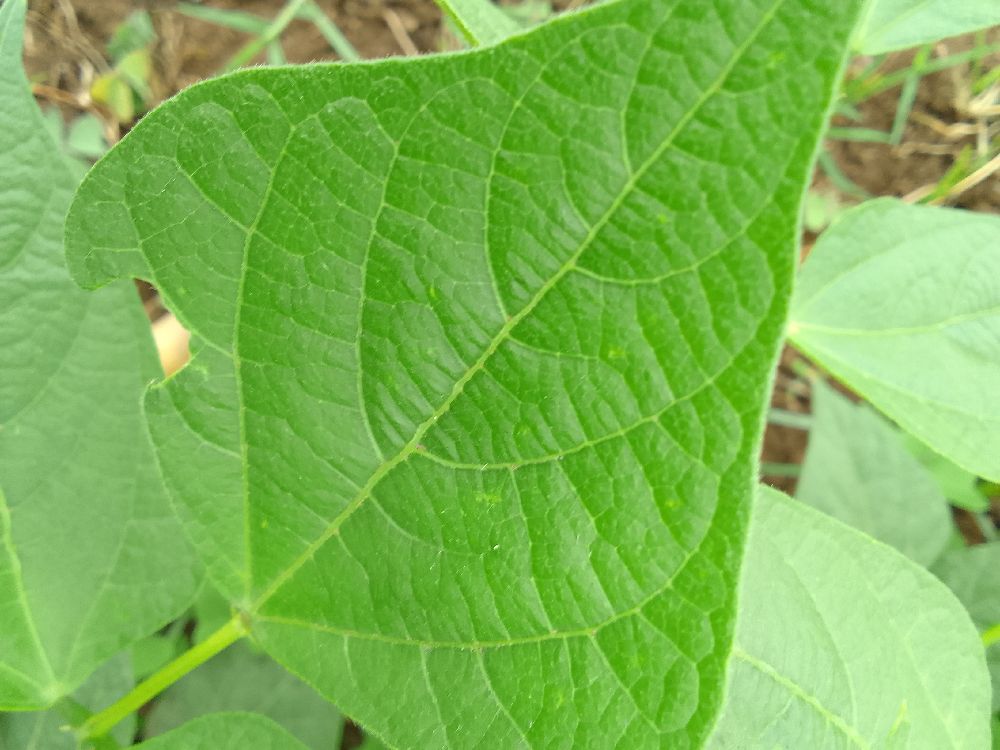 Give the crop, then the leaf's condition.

common bean, healthy
